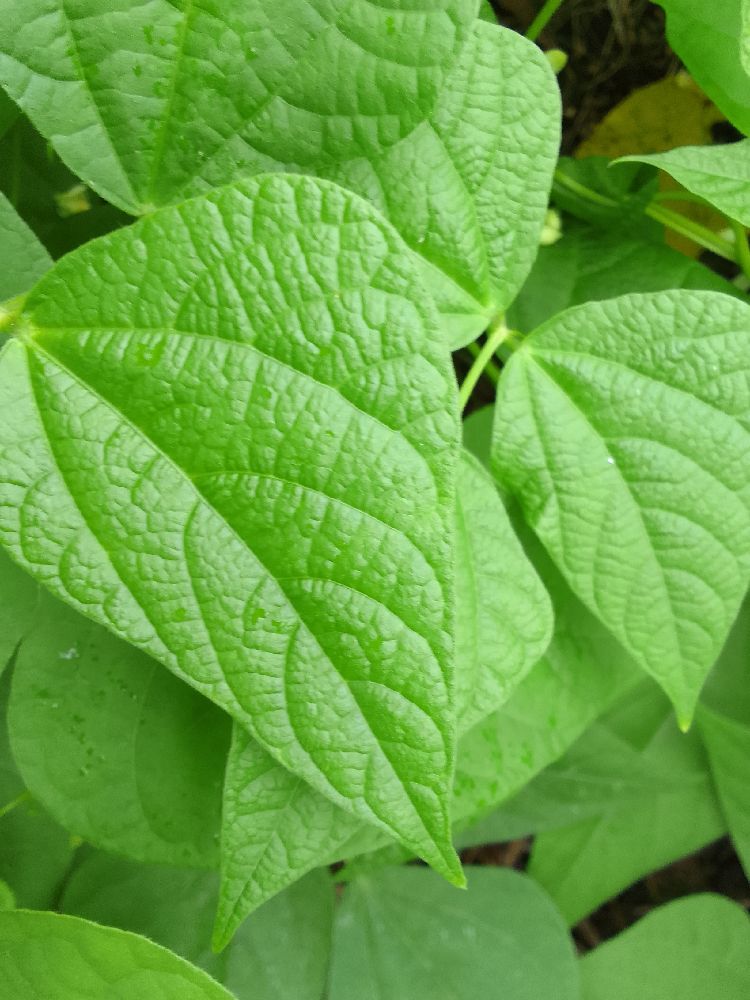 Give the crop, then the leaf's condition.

common bean, healthy
